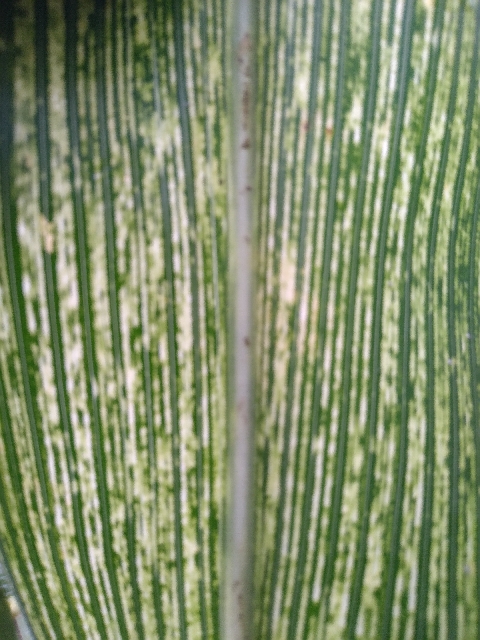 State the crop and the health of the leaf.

maize, maize streak virus
